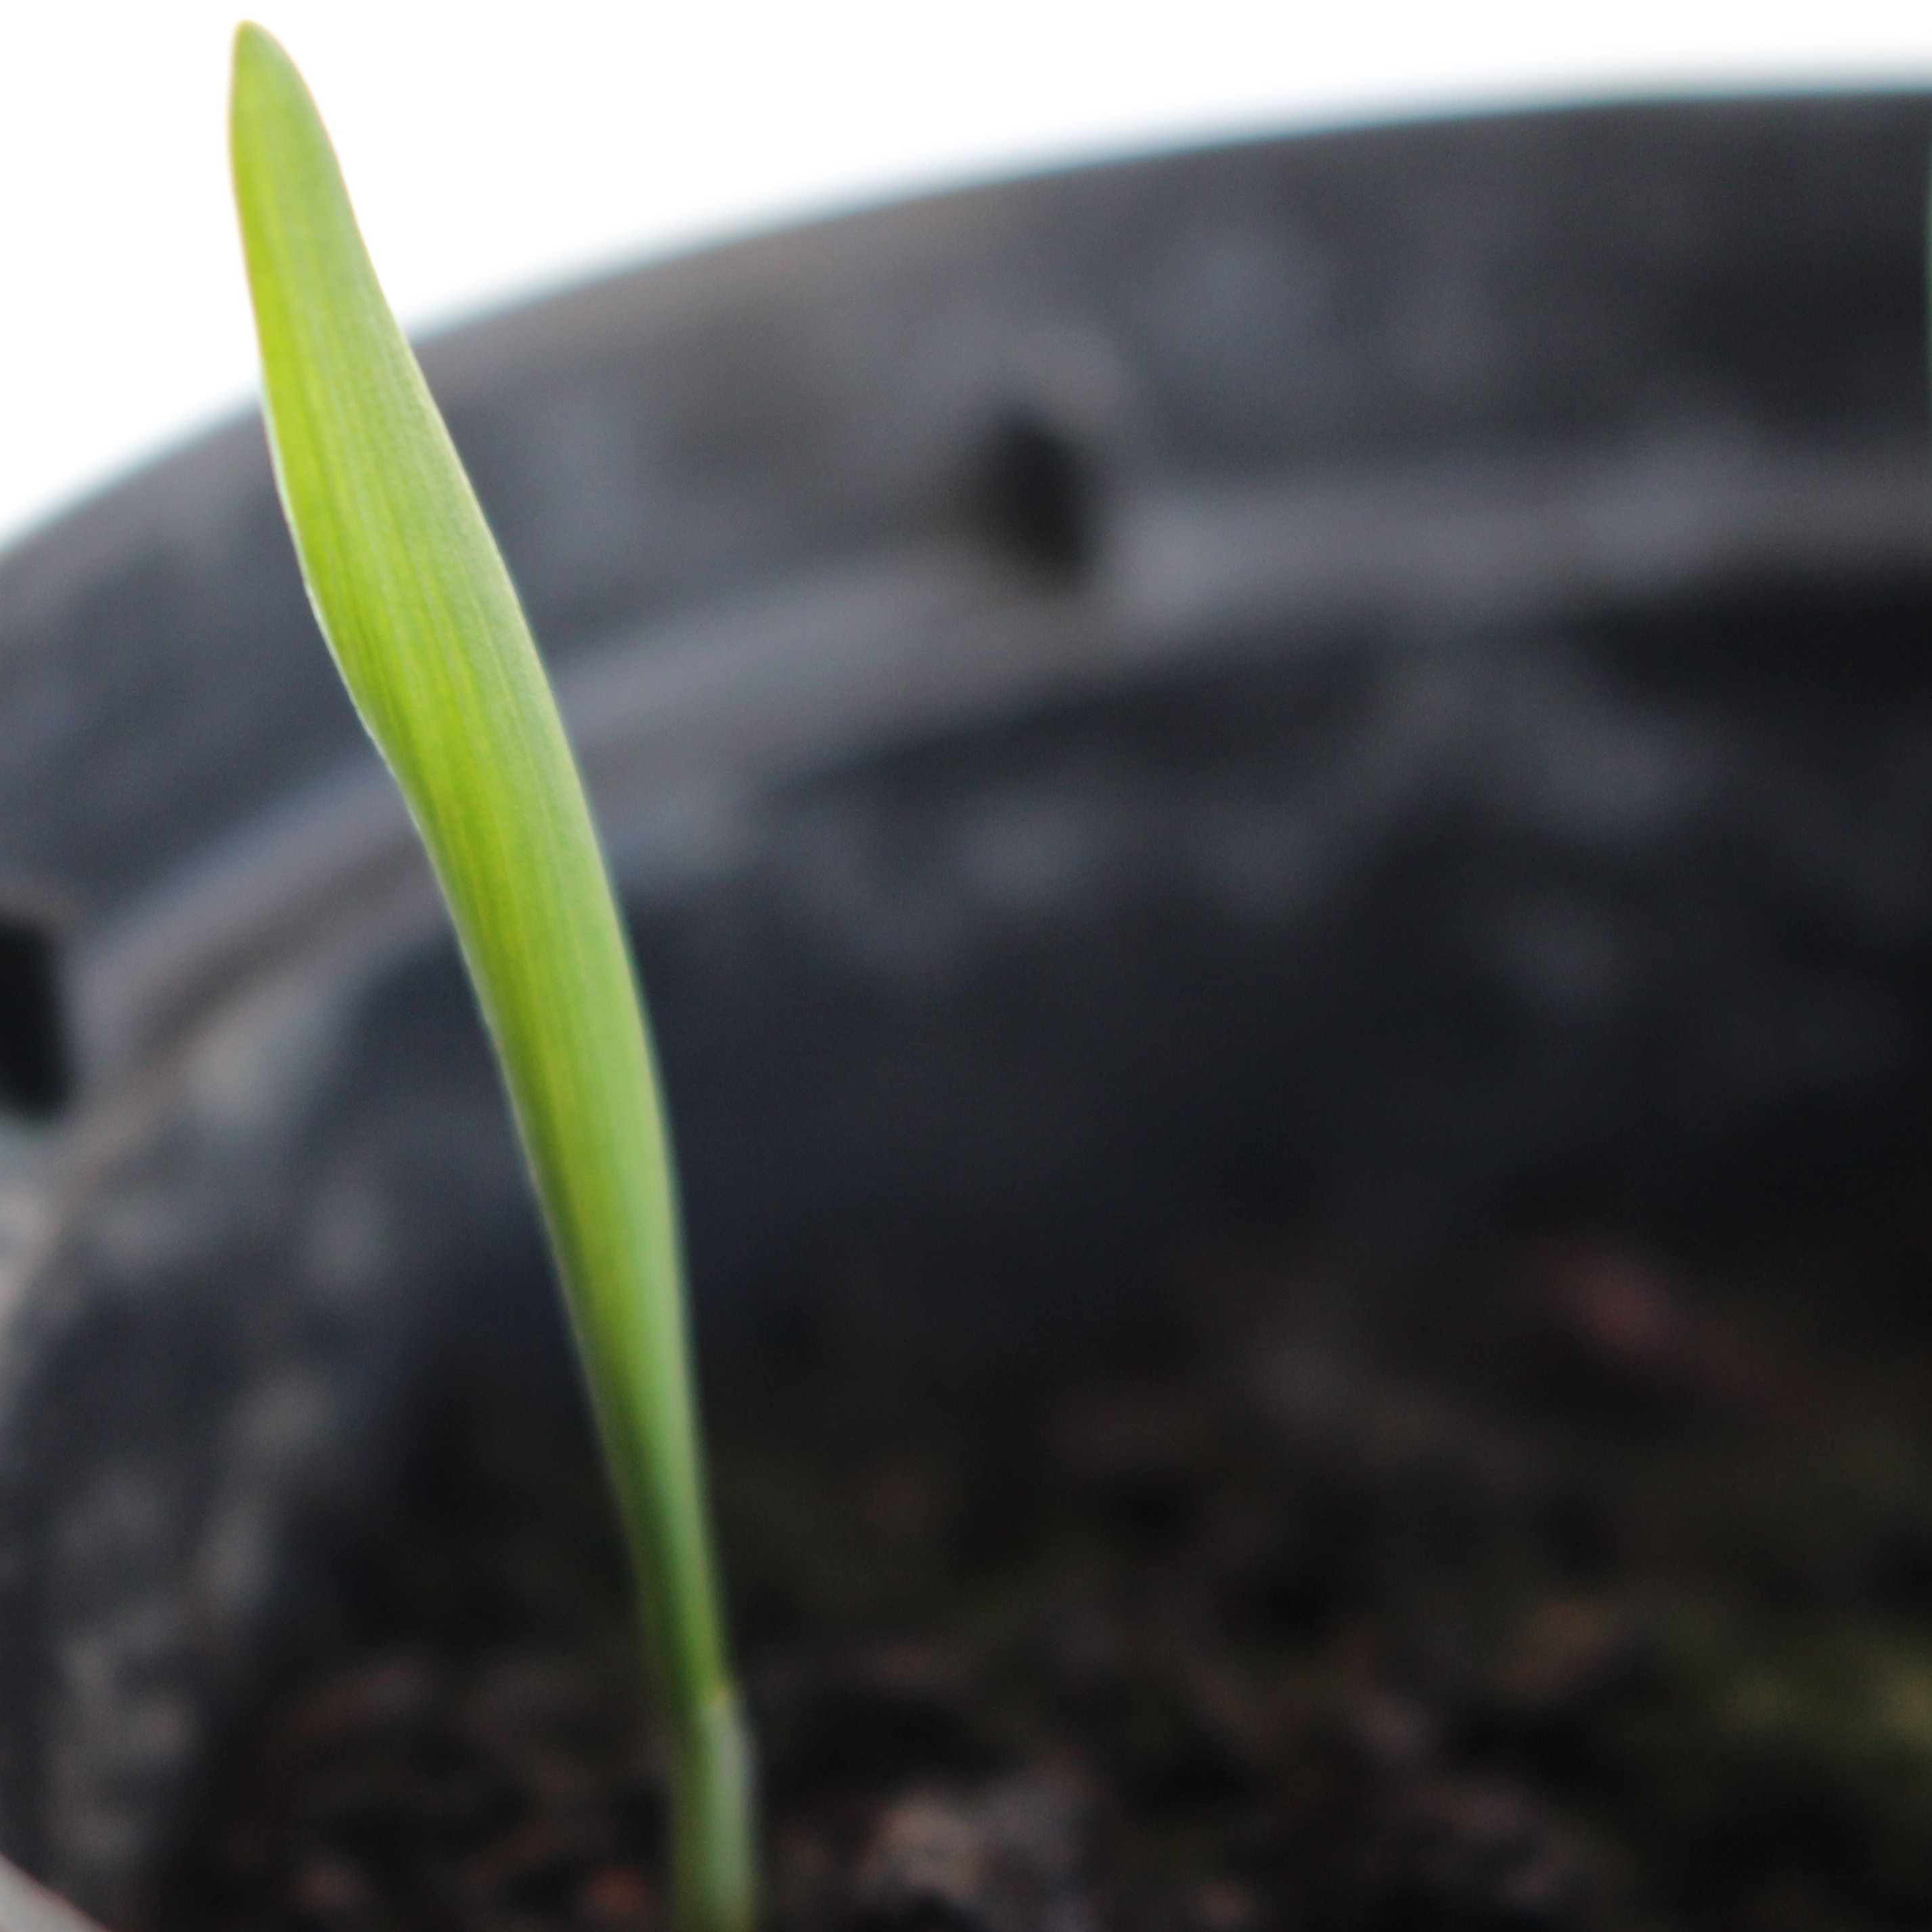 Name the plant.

Avena sterilis
